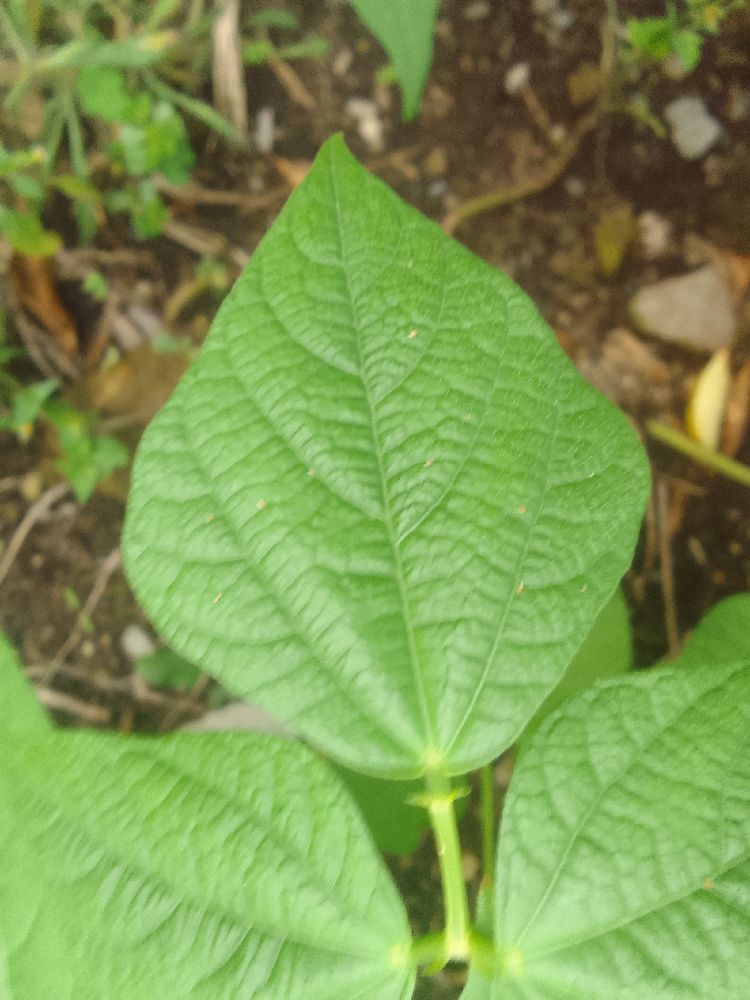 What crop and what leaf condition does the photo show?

common bean, healthy
